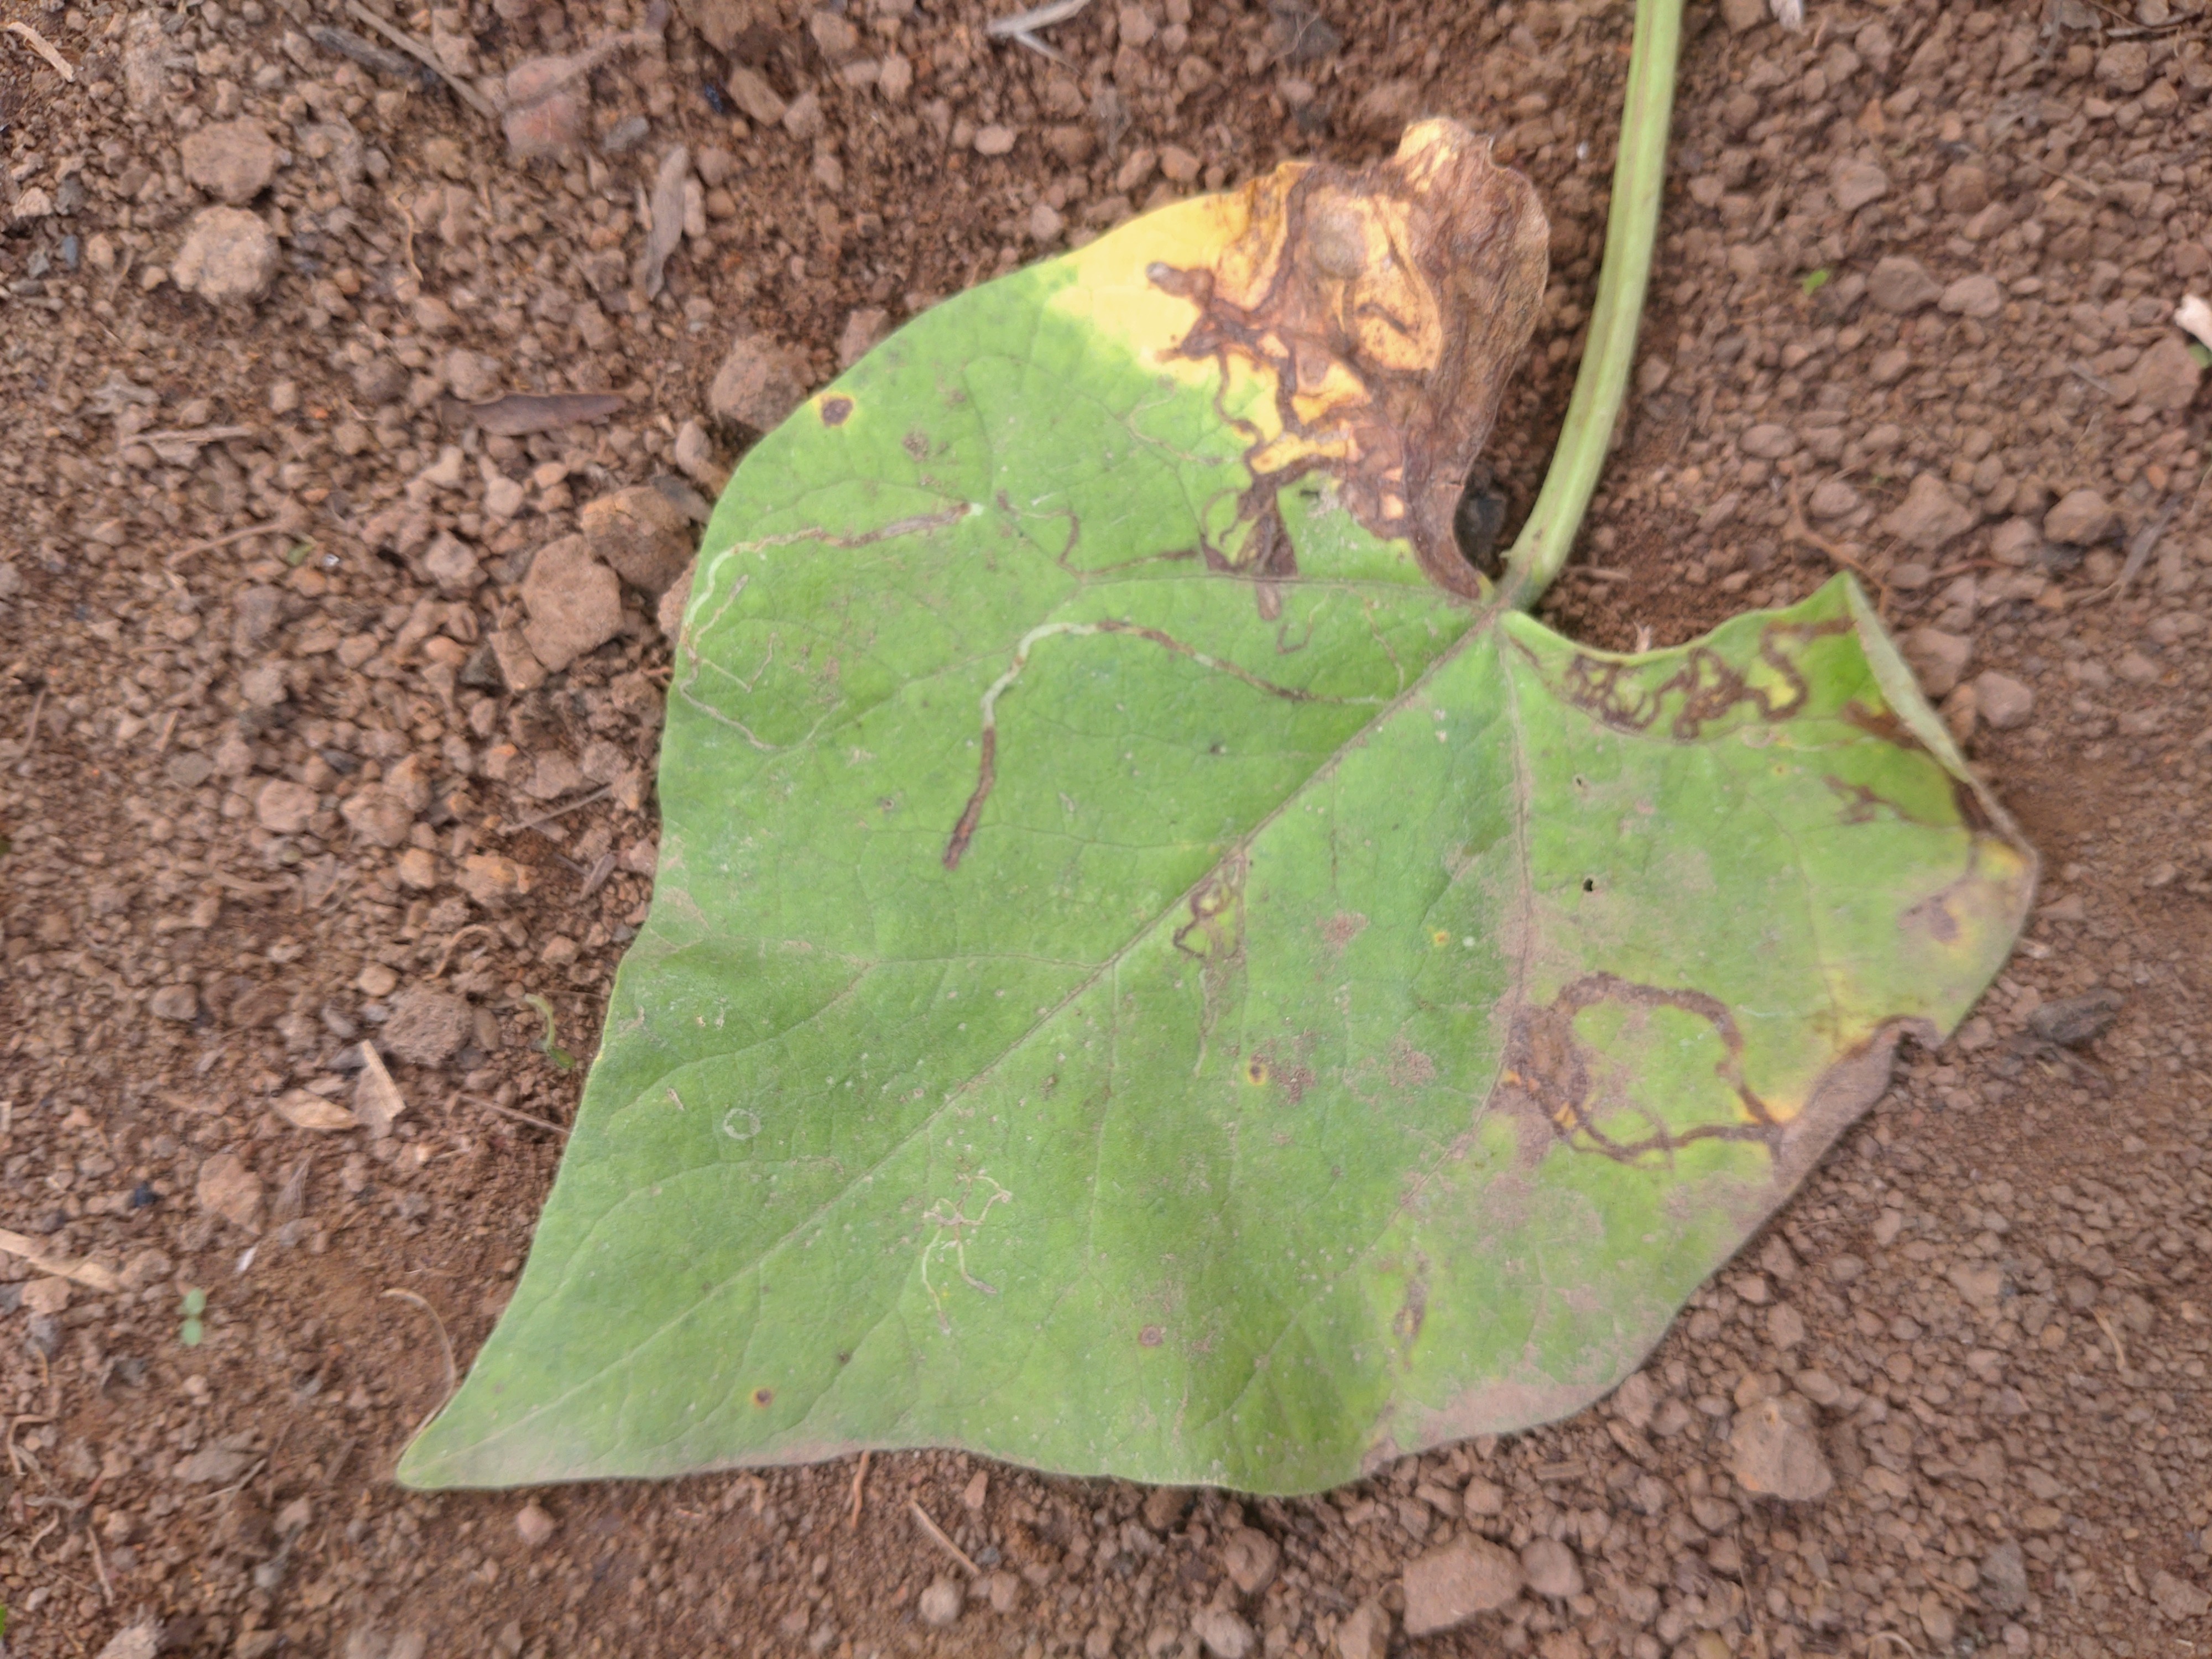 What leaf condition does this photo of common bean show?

rust
